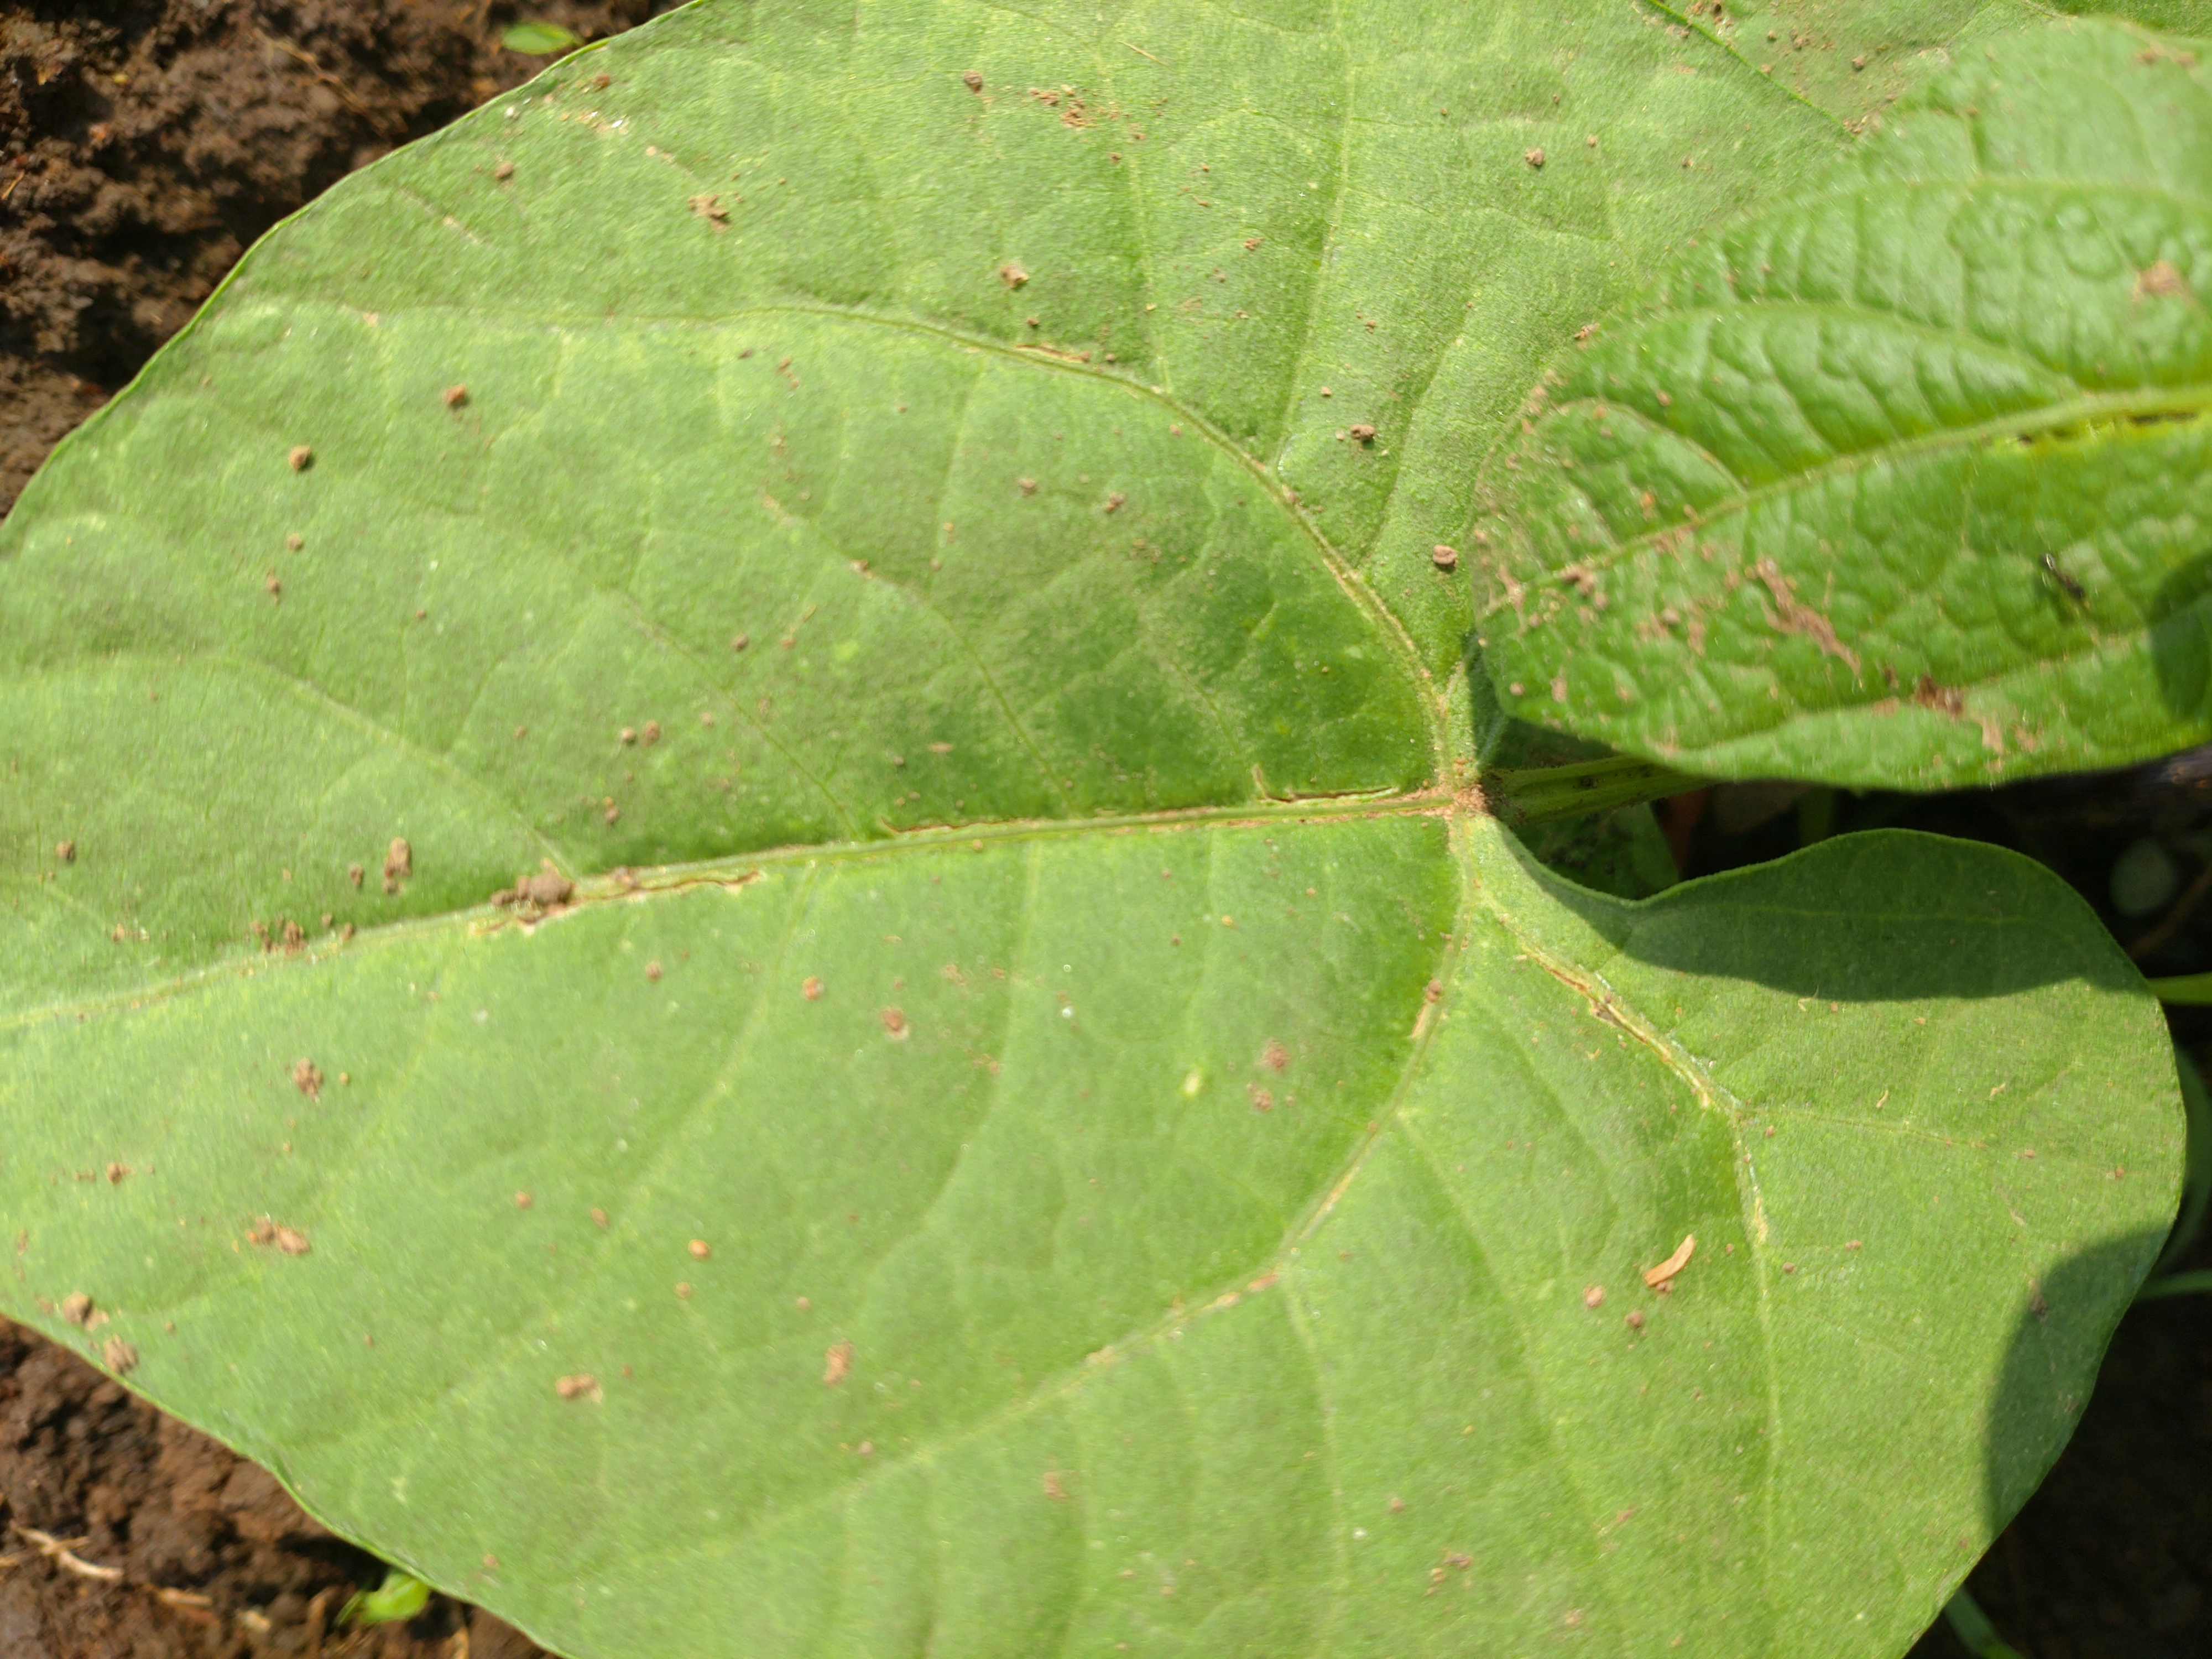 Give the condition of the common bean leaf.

healthy
